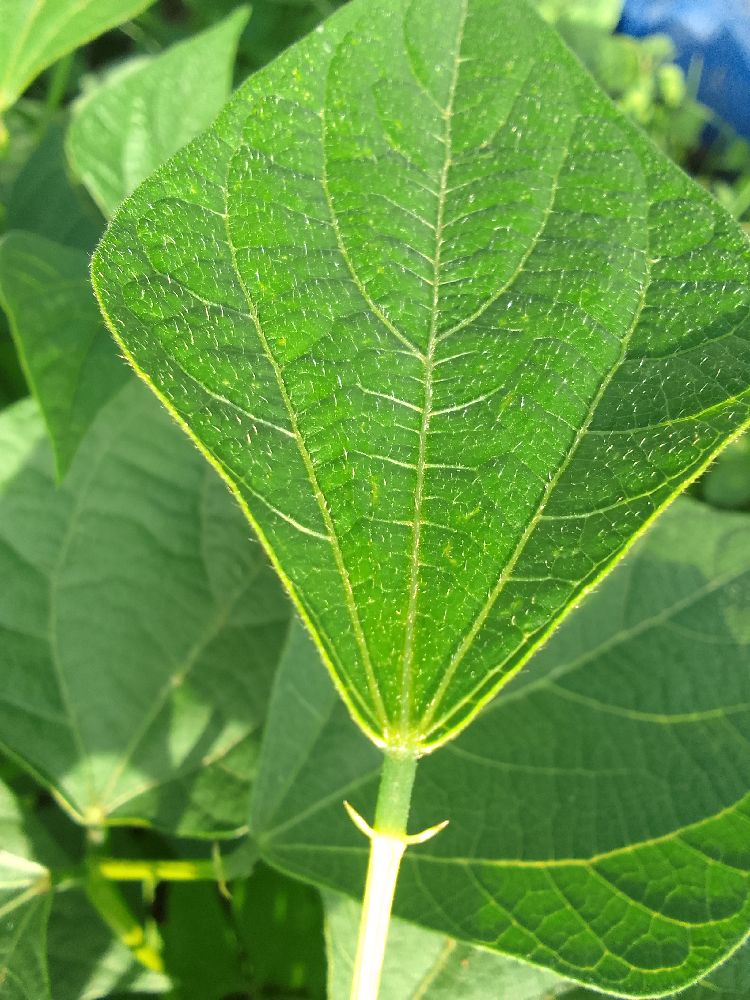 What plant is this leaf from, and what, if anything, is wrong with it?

common bean, healthy
